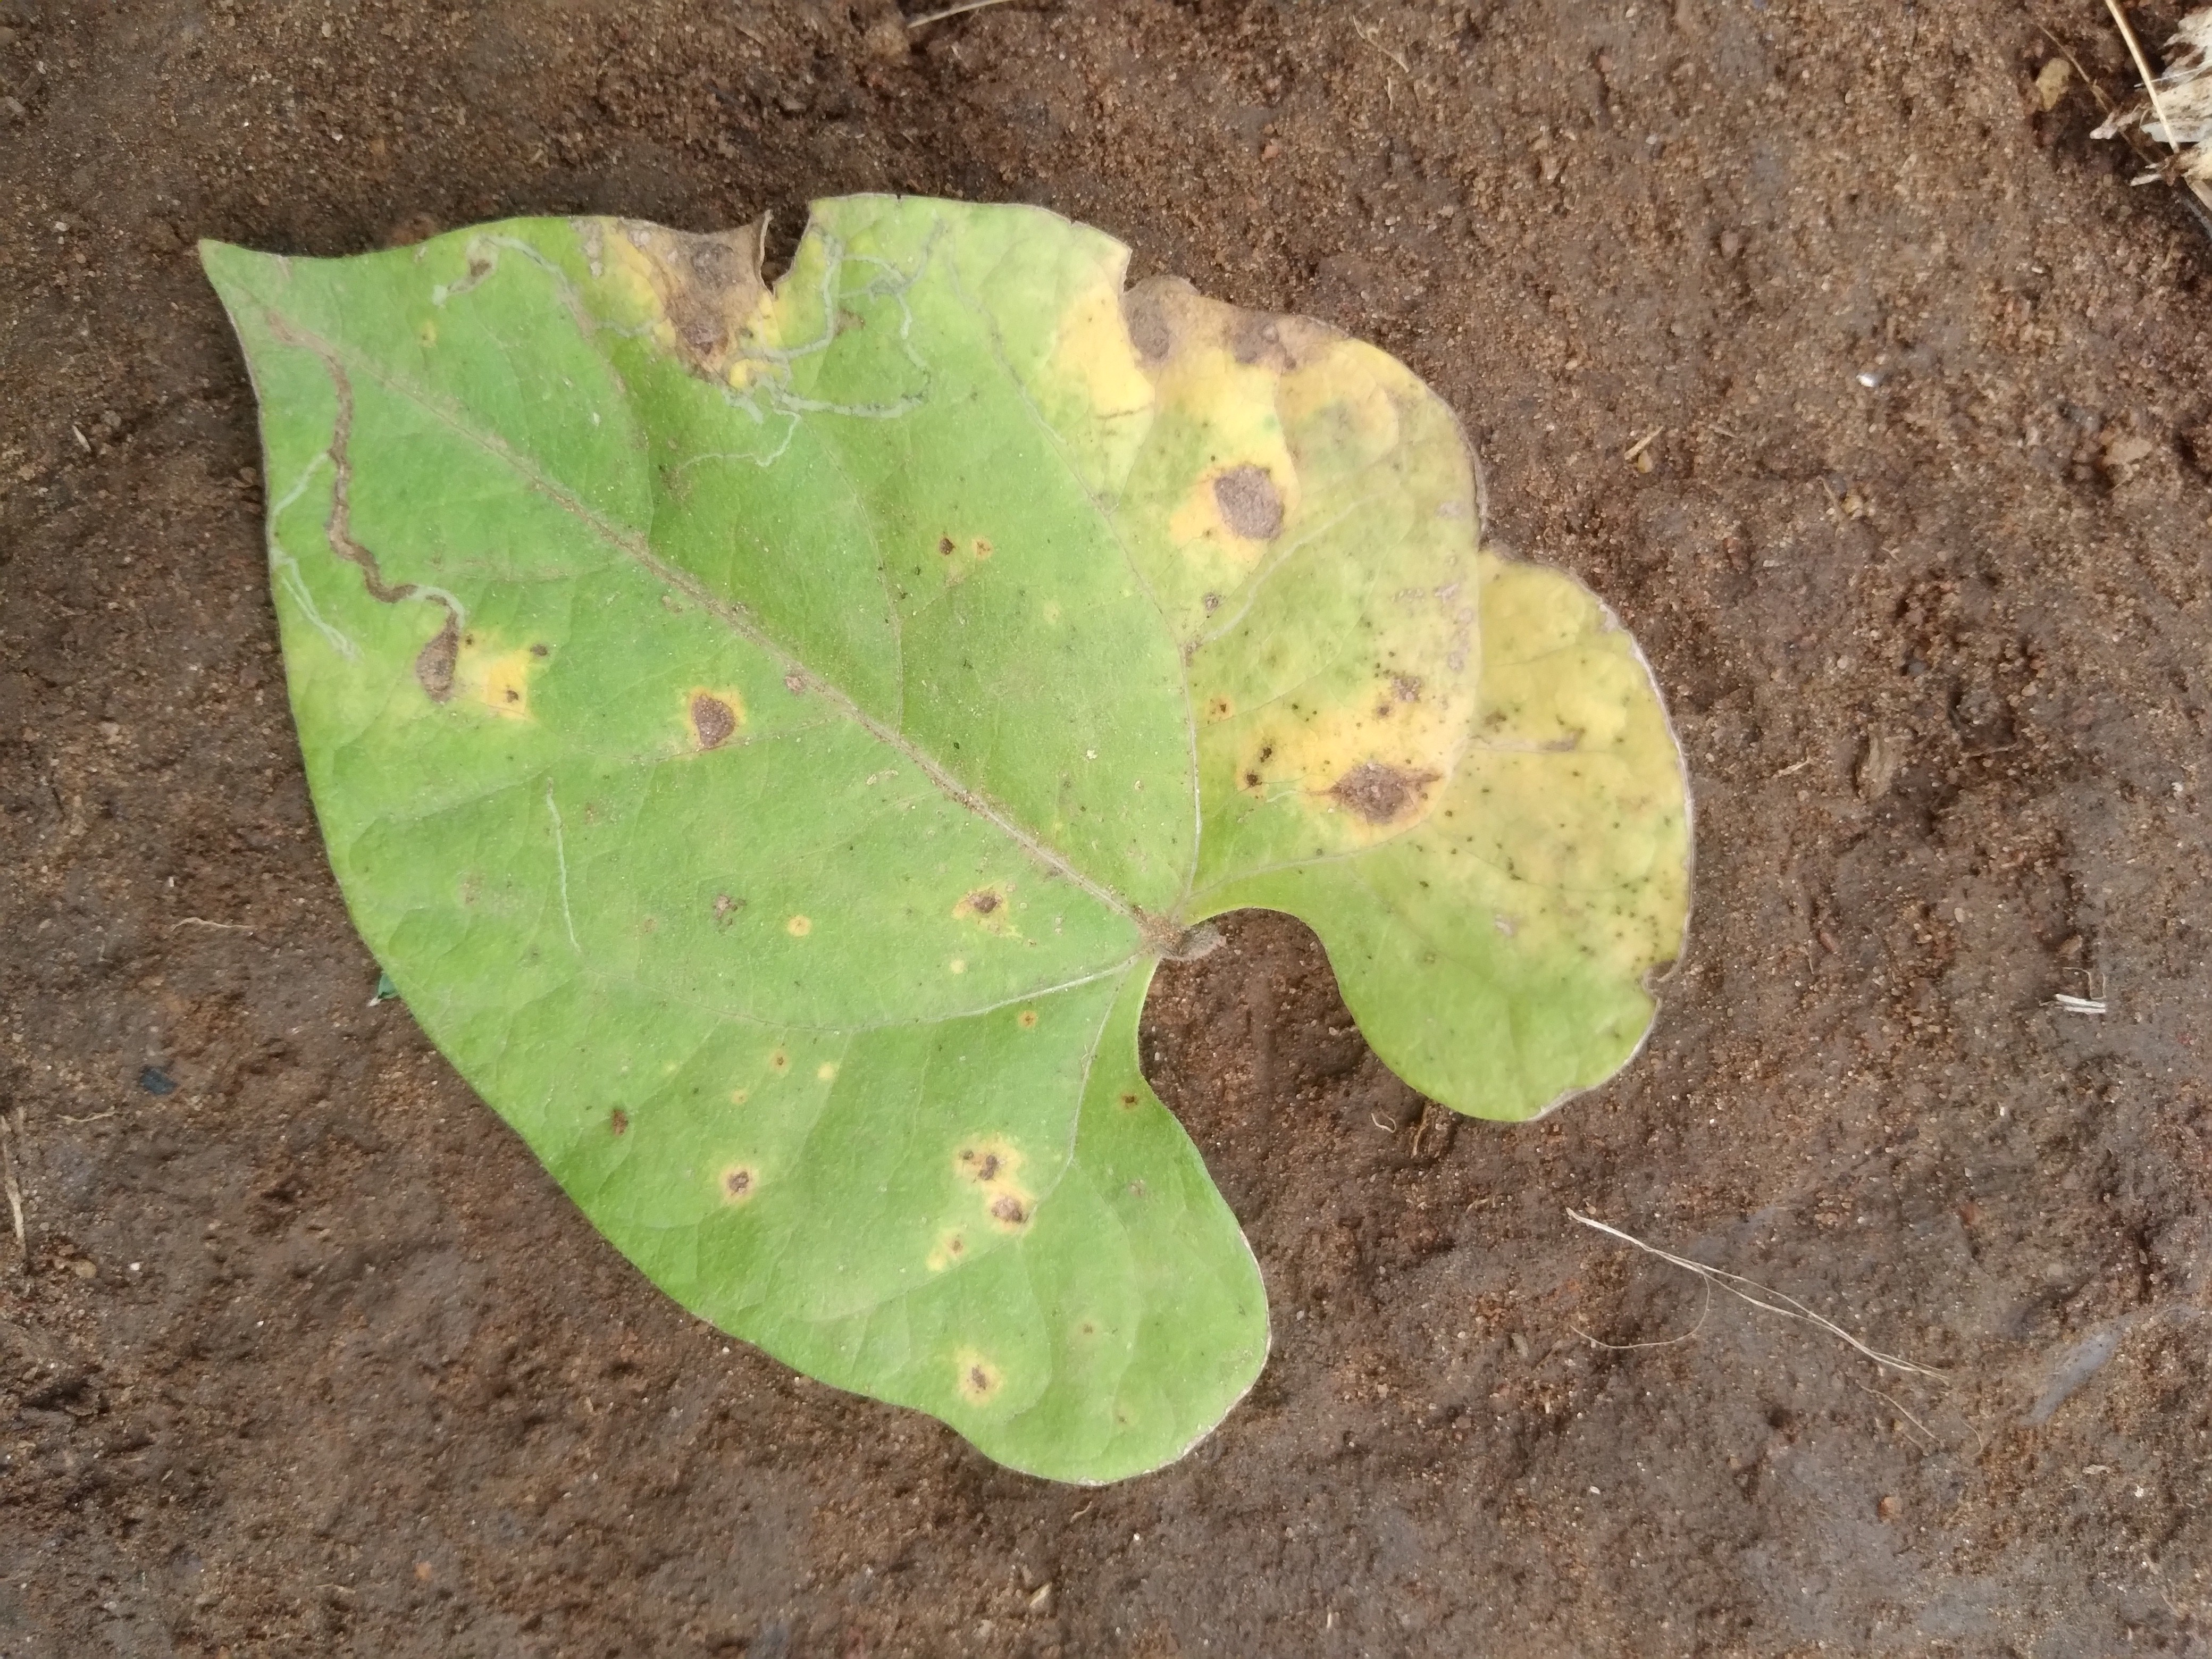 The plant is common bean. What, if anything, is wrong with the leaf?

rust
